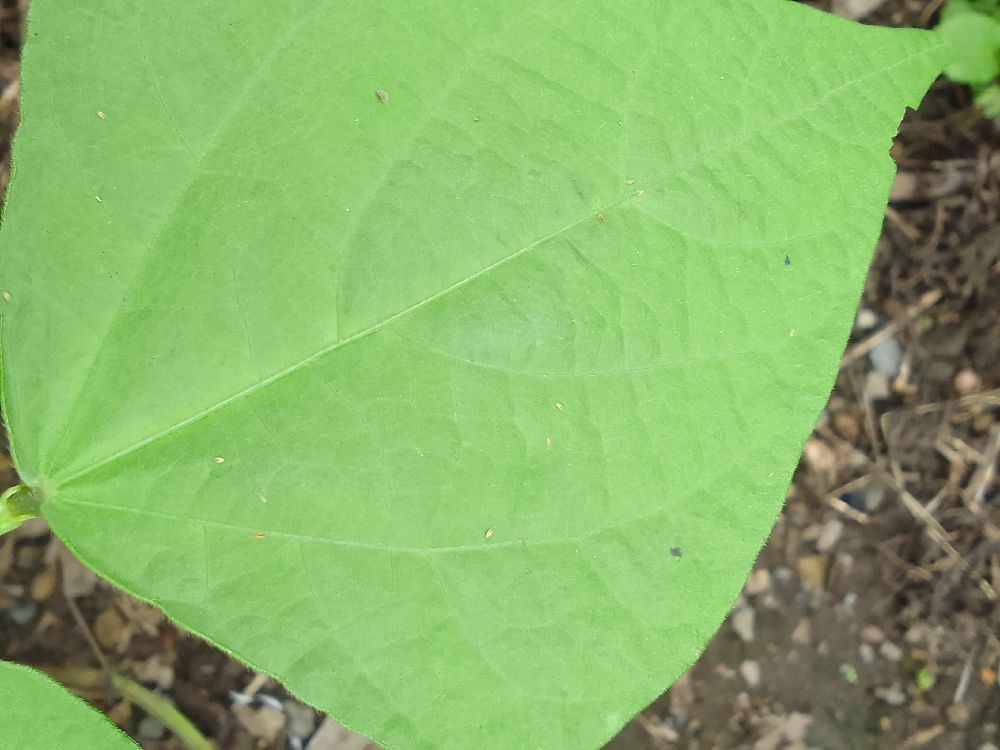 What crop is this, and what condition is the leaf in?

common bean, healthy
